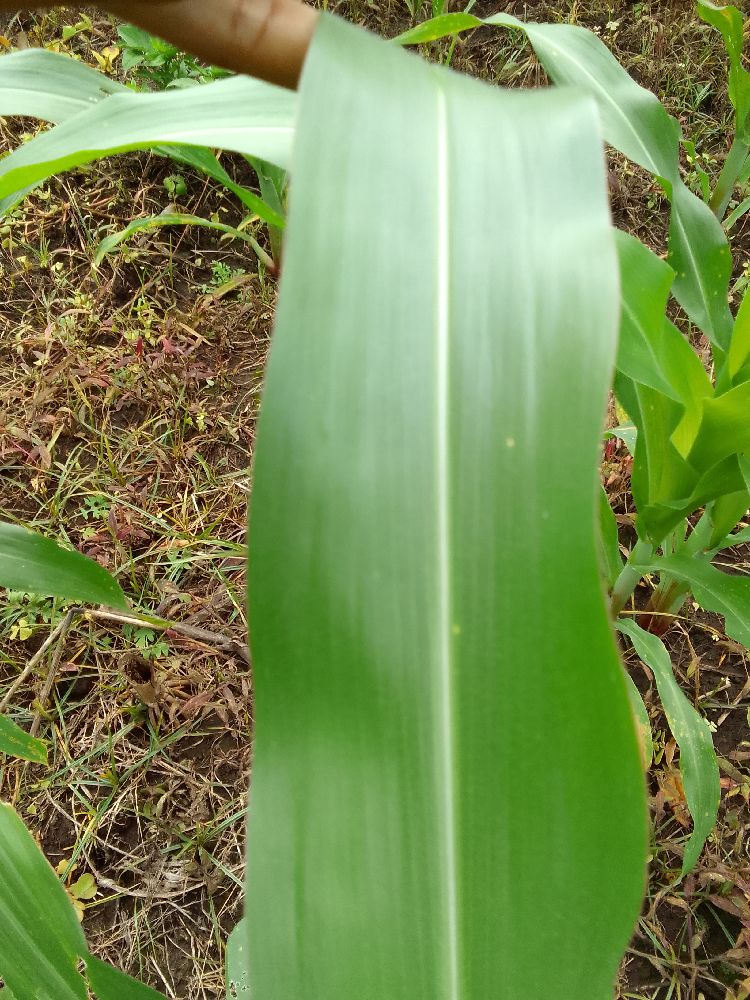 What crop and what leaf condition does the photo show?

maize, healthy
